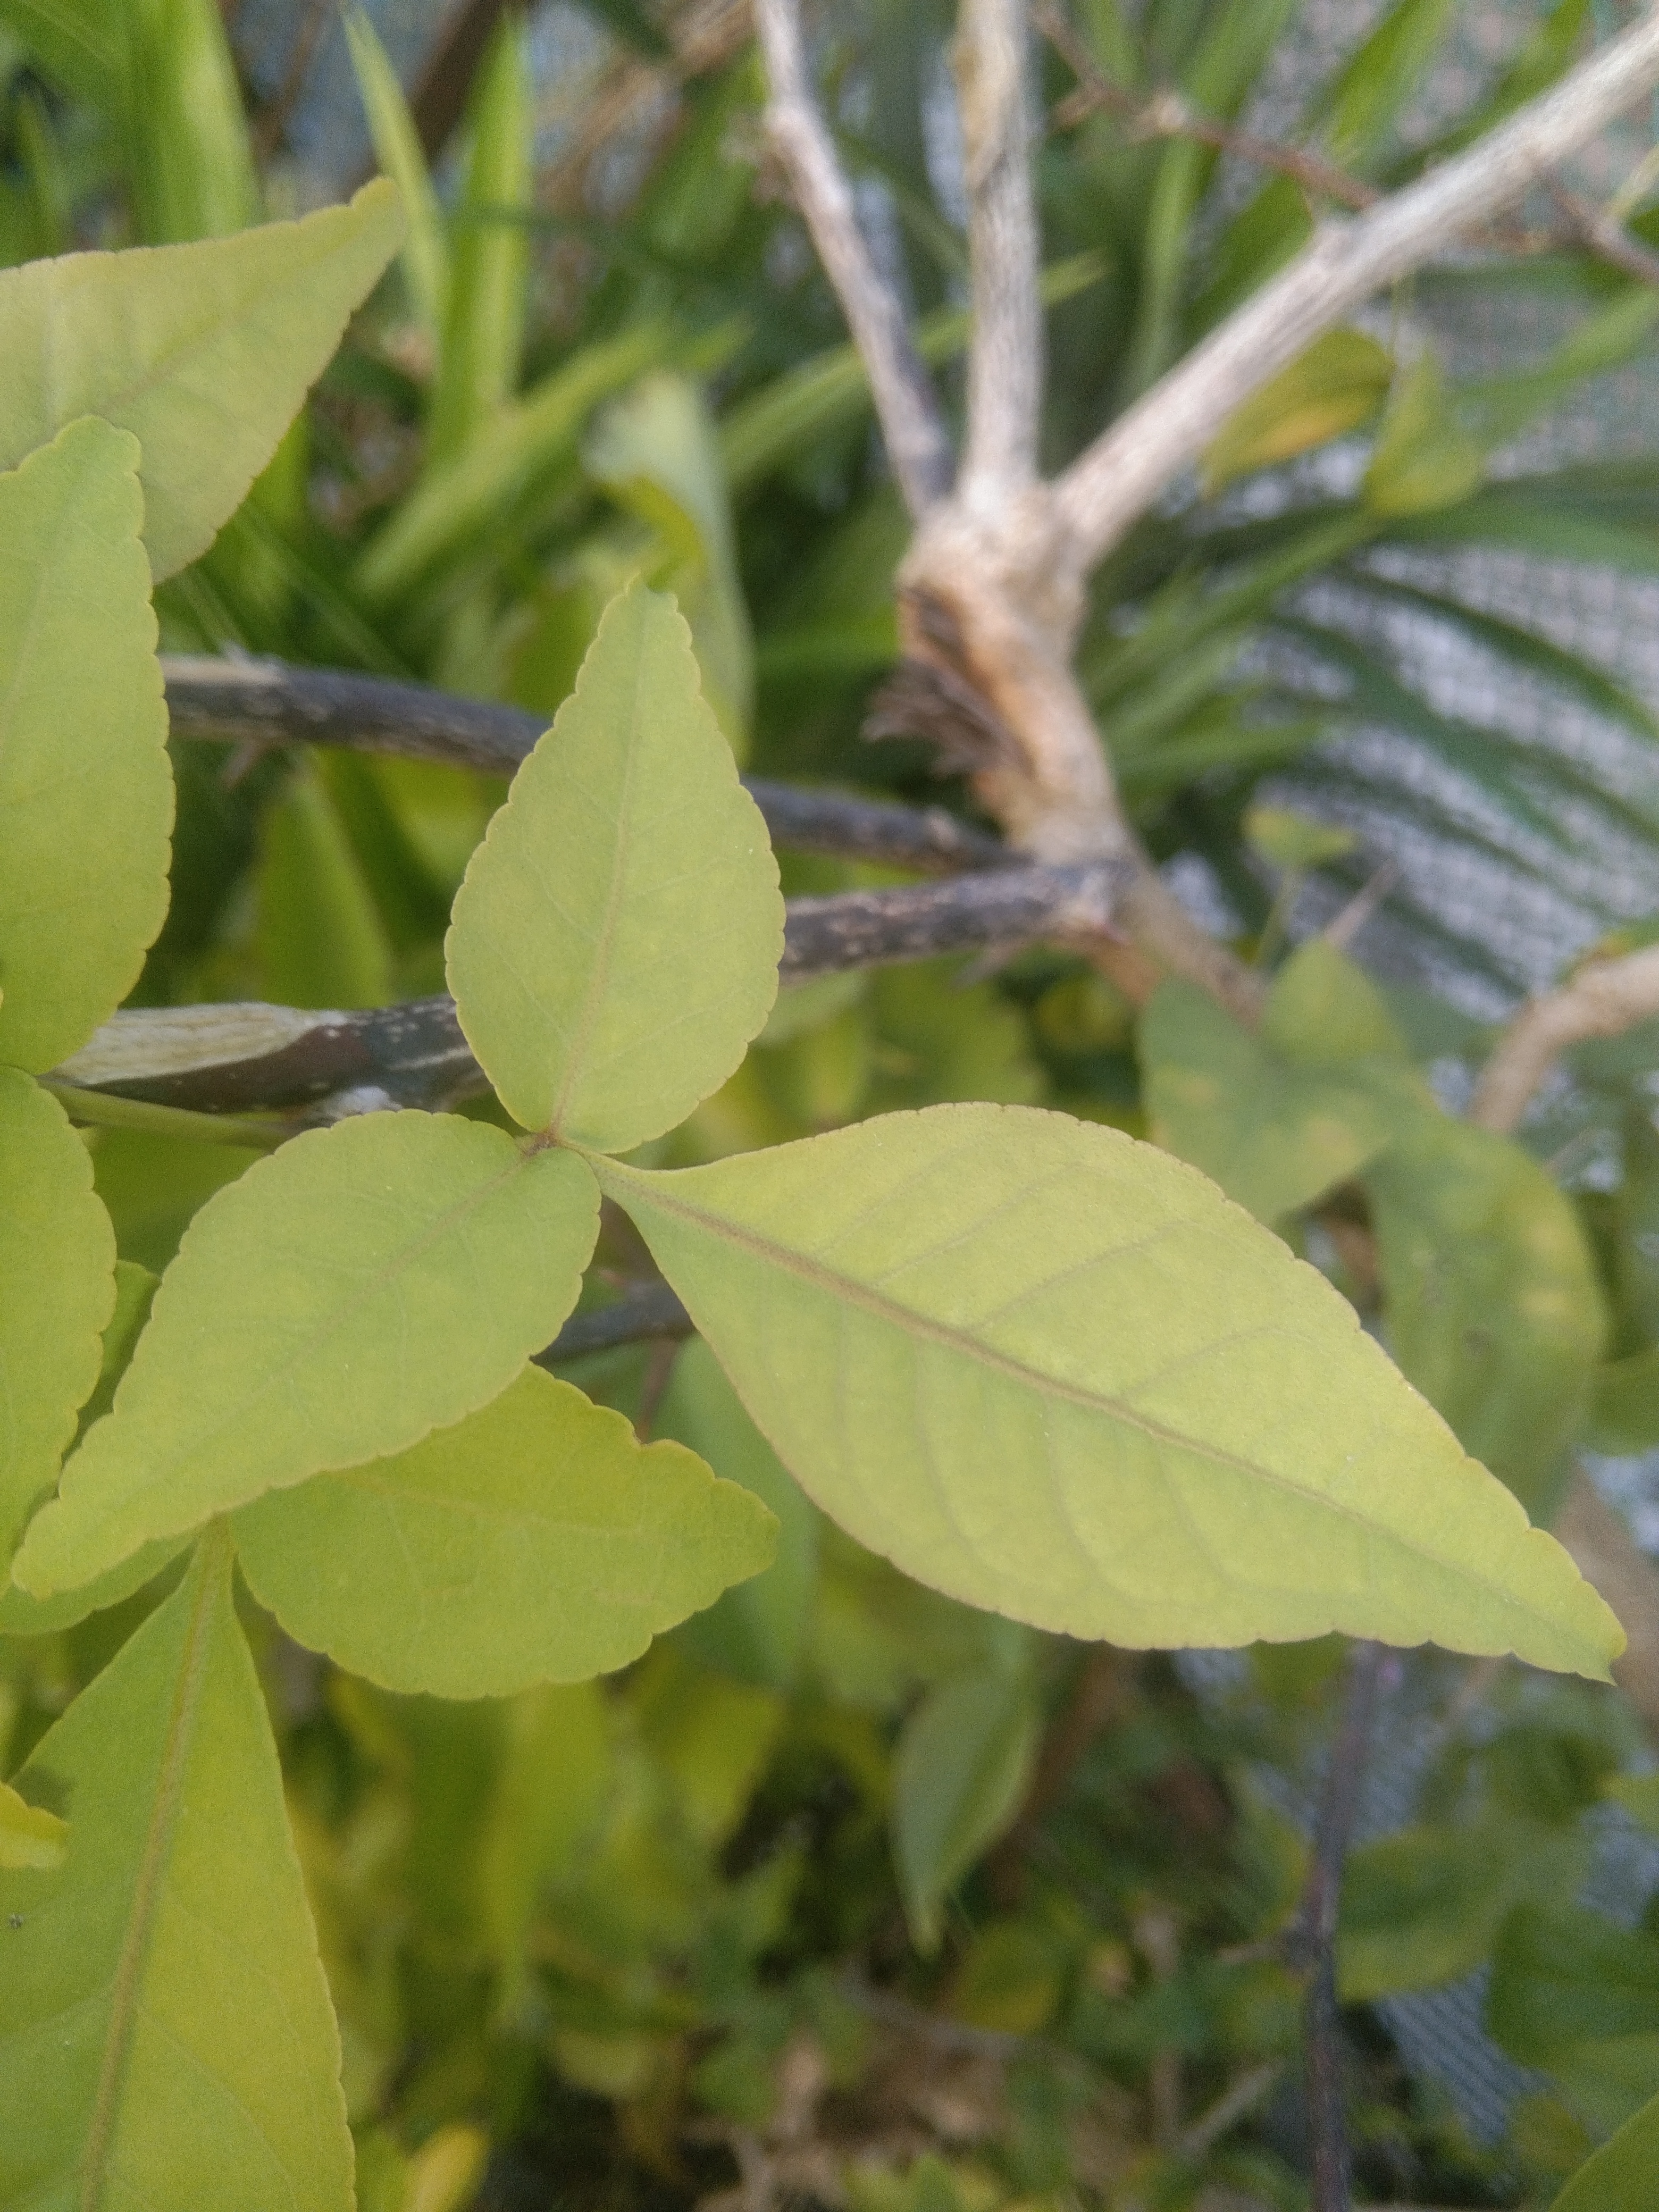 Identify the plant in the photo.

wood apple
